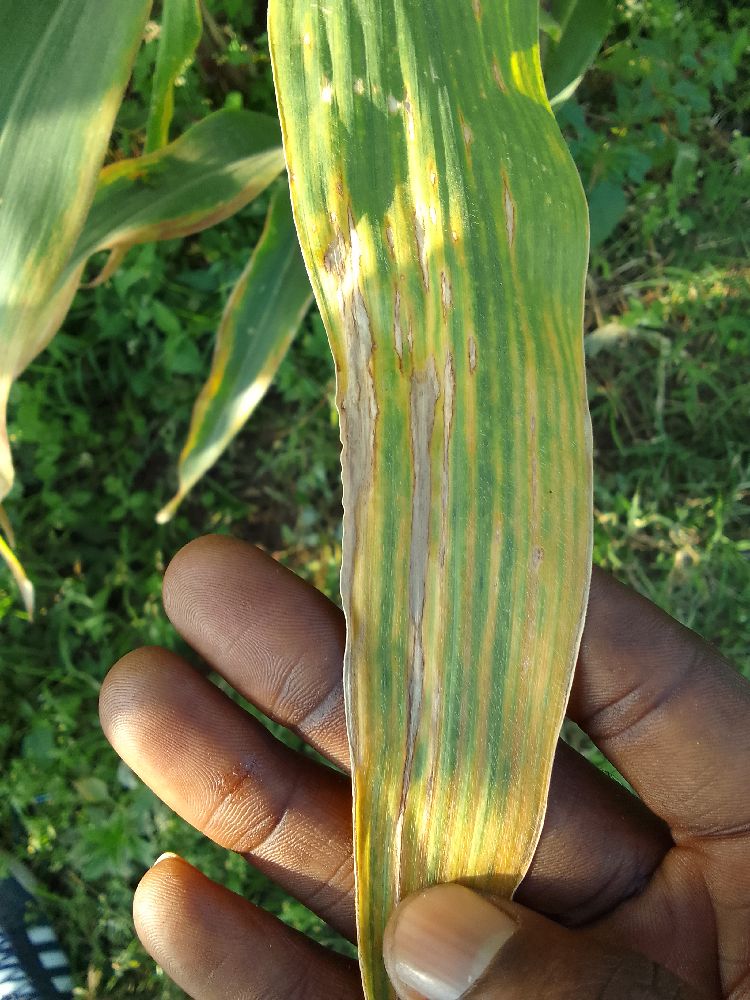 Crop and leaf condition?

maize, maize lethal necrosis
